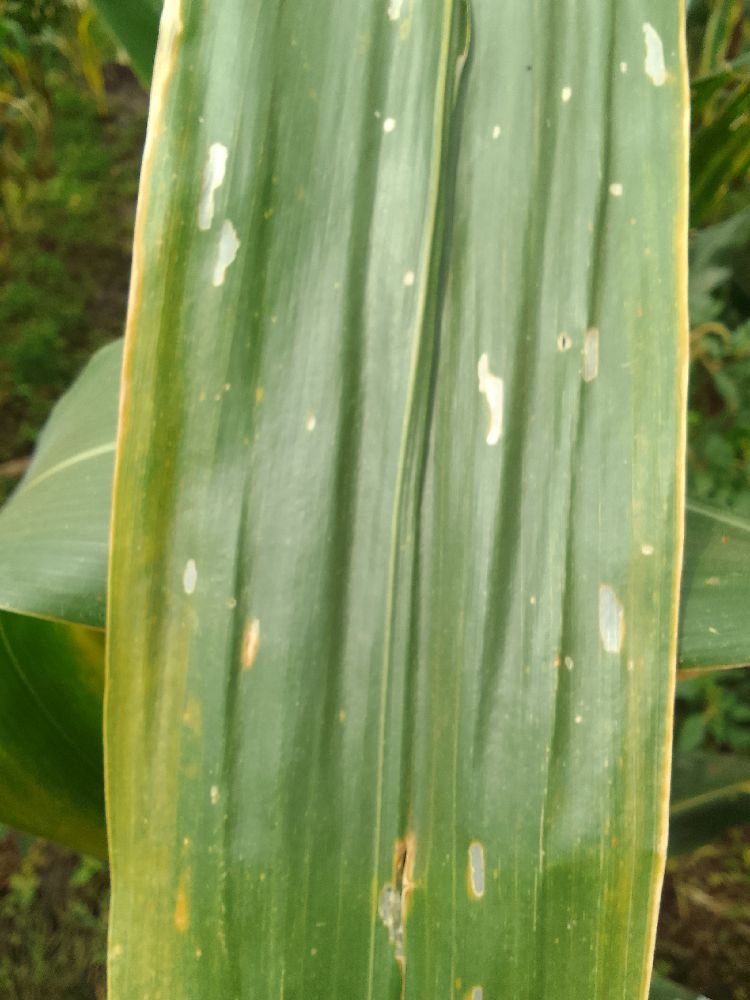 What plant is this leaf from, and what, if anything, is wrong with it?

maize, maize lethal necrosis
